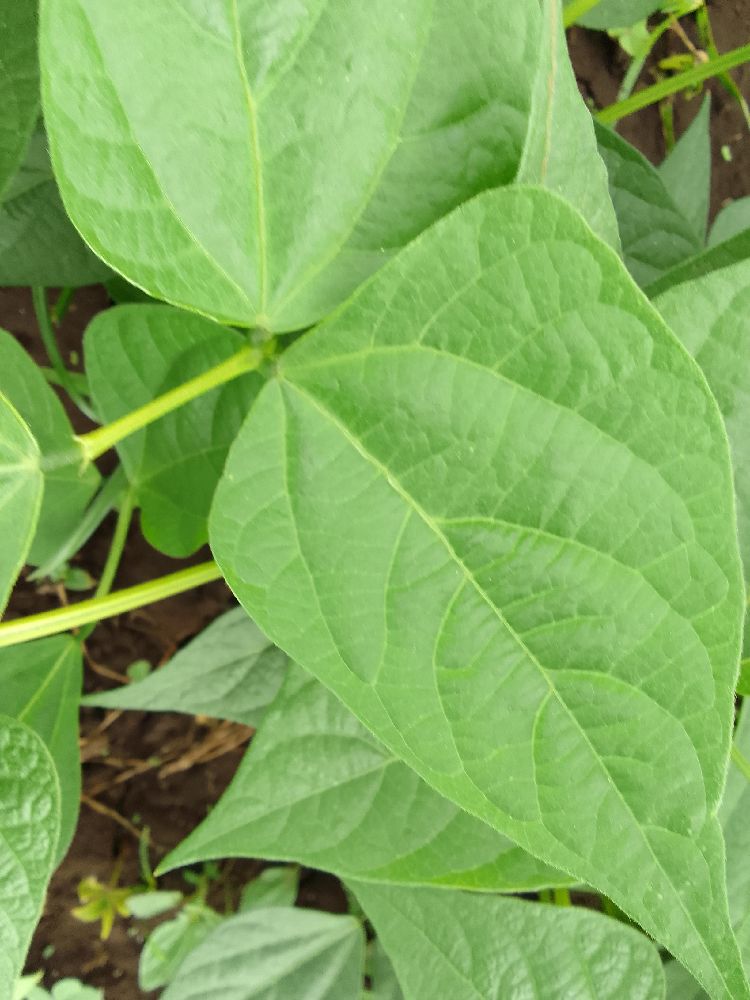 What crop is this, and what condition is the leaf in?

common bean, healthy
